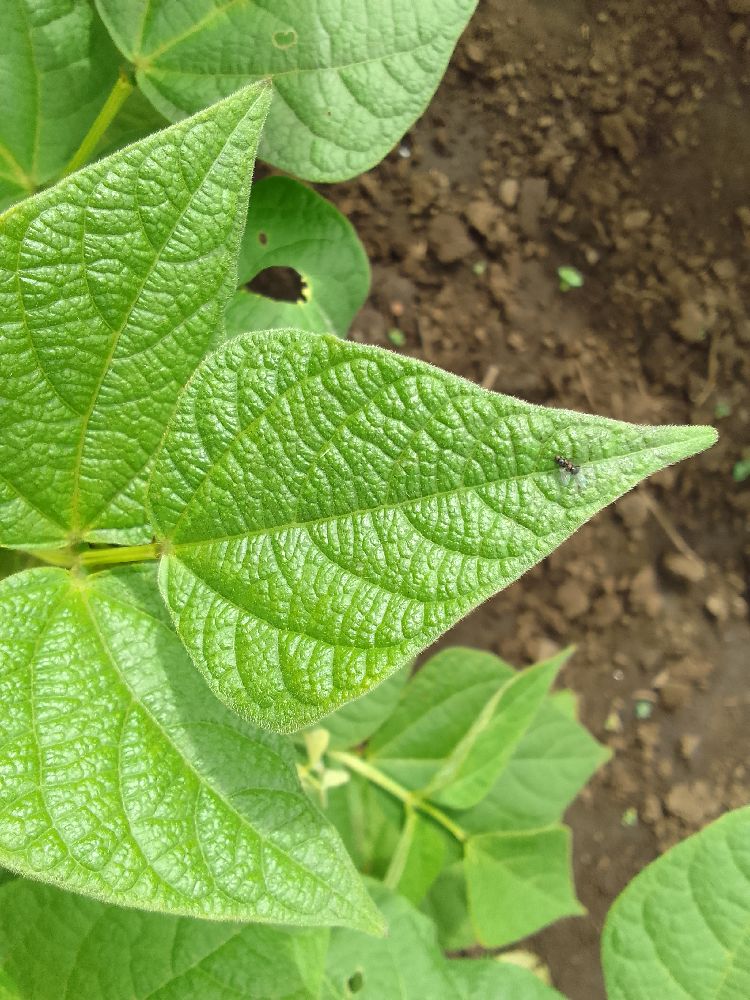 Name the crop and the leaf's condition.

common bean, healthy
